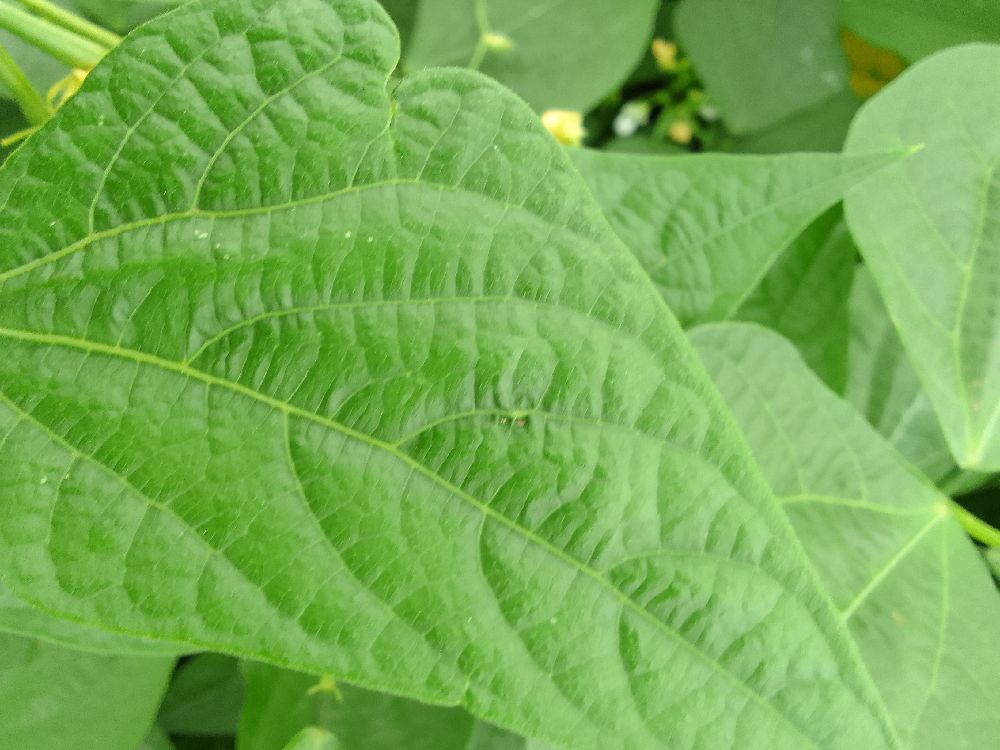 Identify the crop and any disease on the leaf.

common bean, healthy
